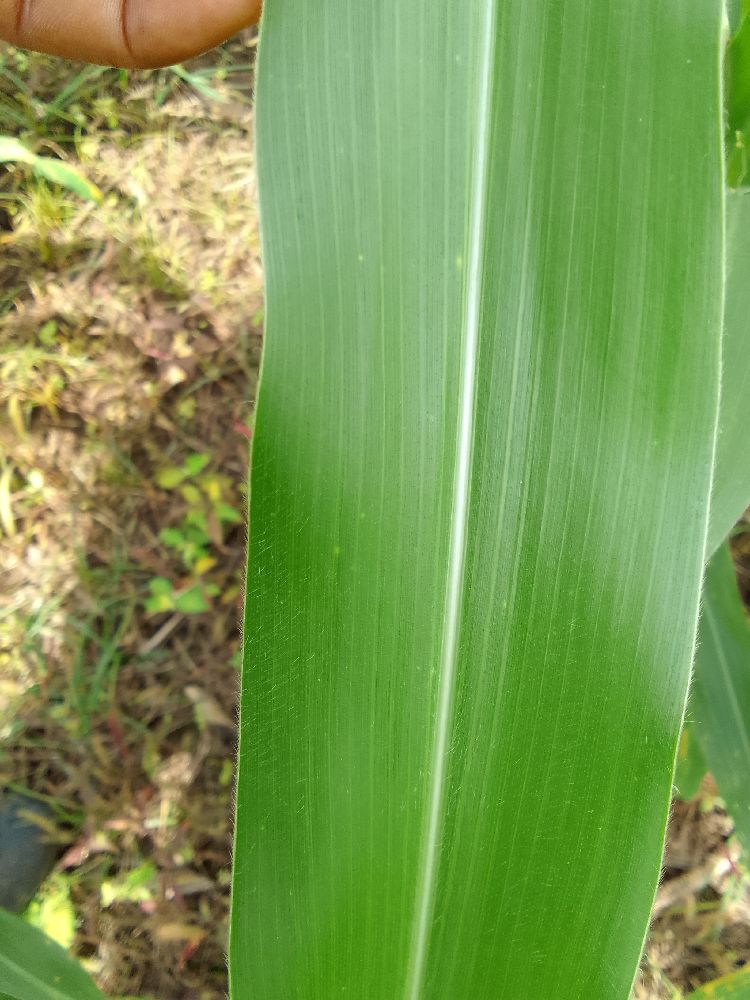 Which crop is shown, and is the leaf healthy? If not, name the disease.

maize, healthy
